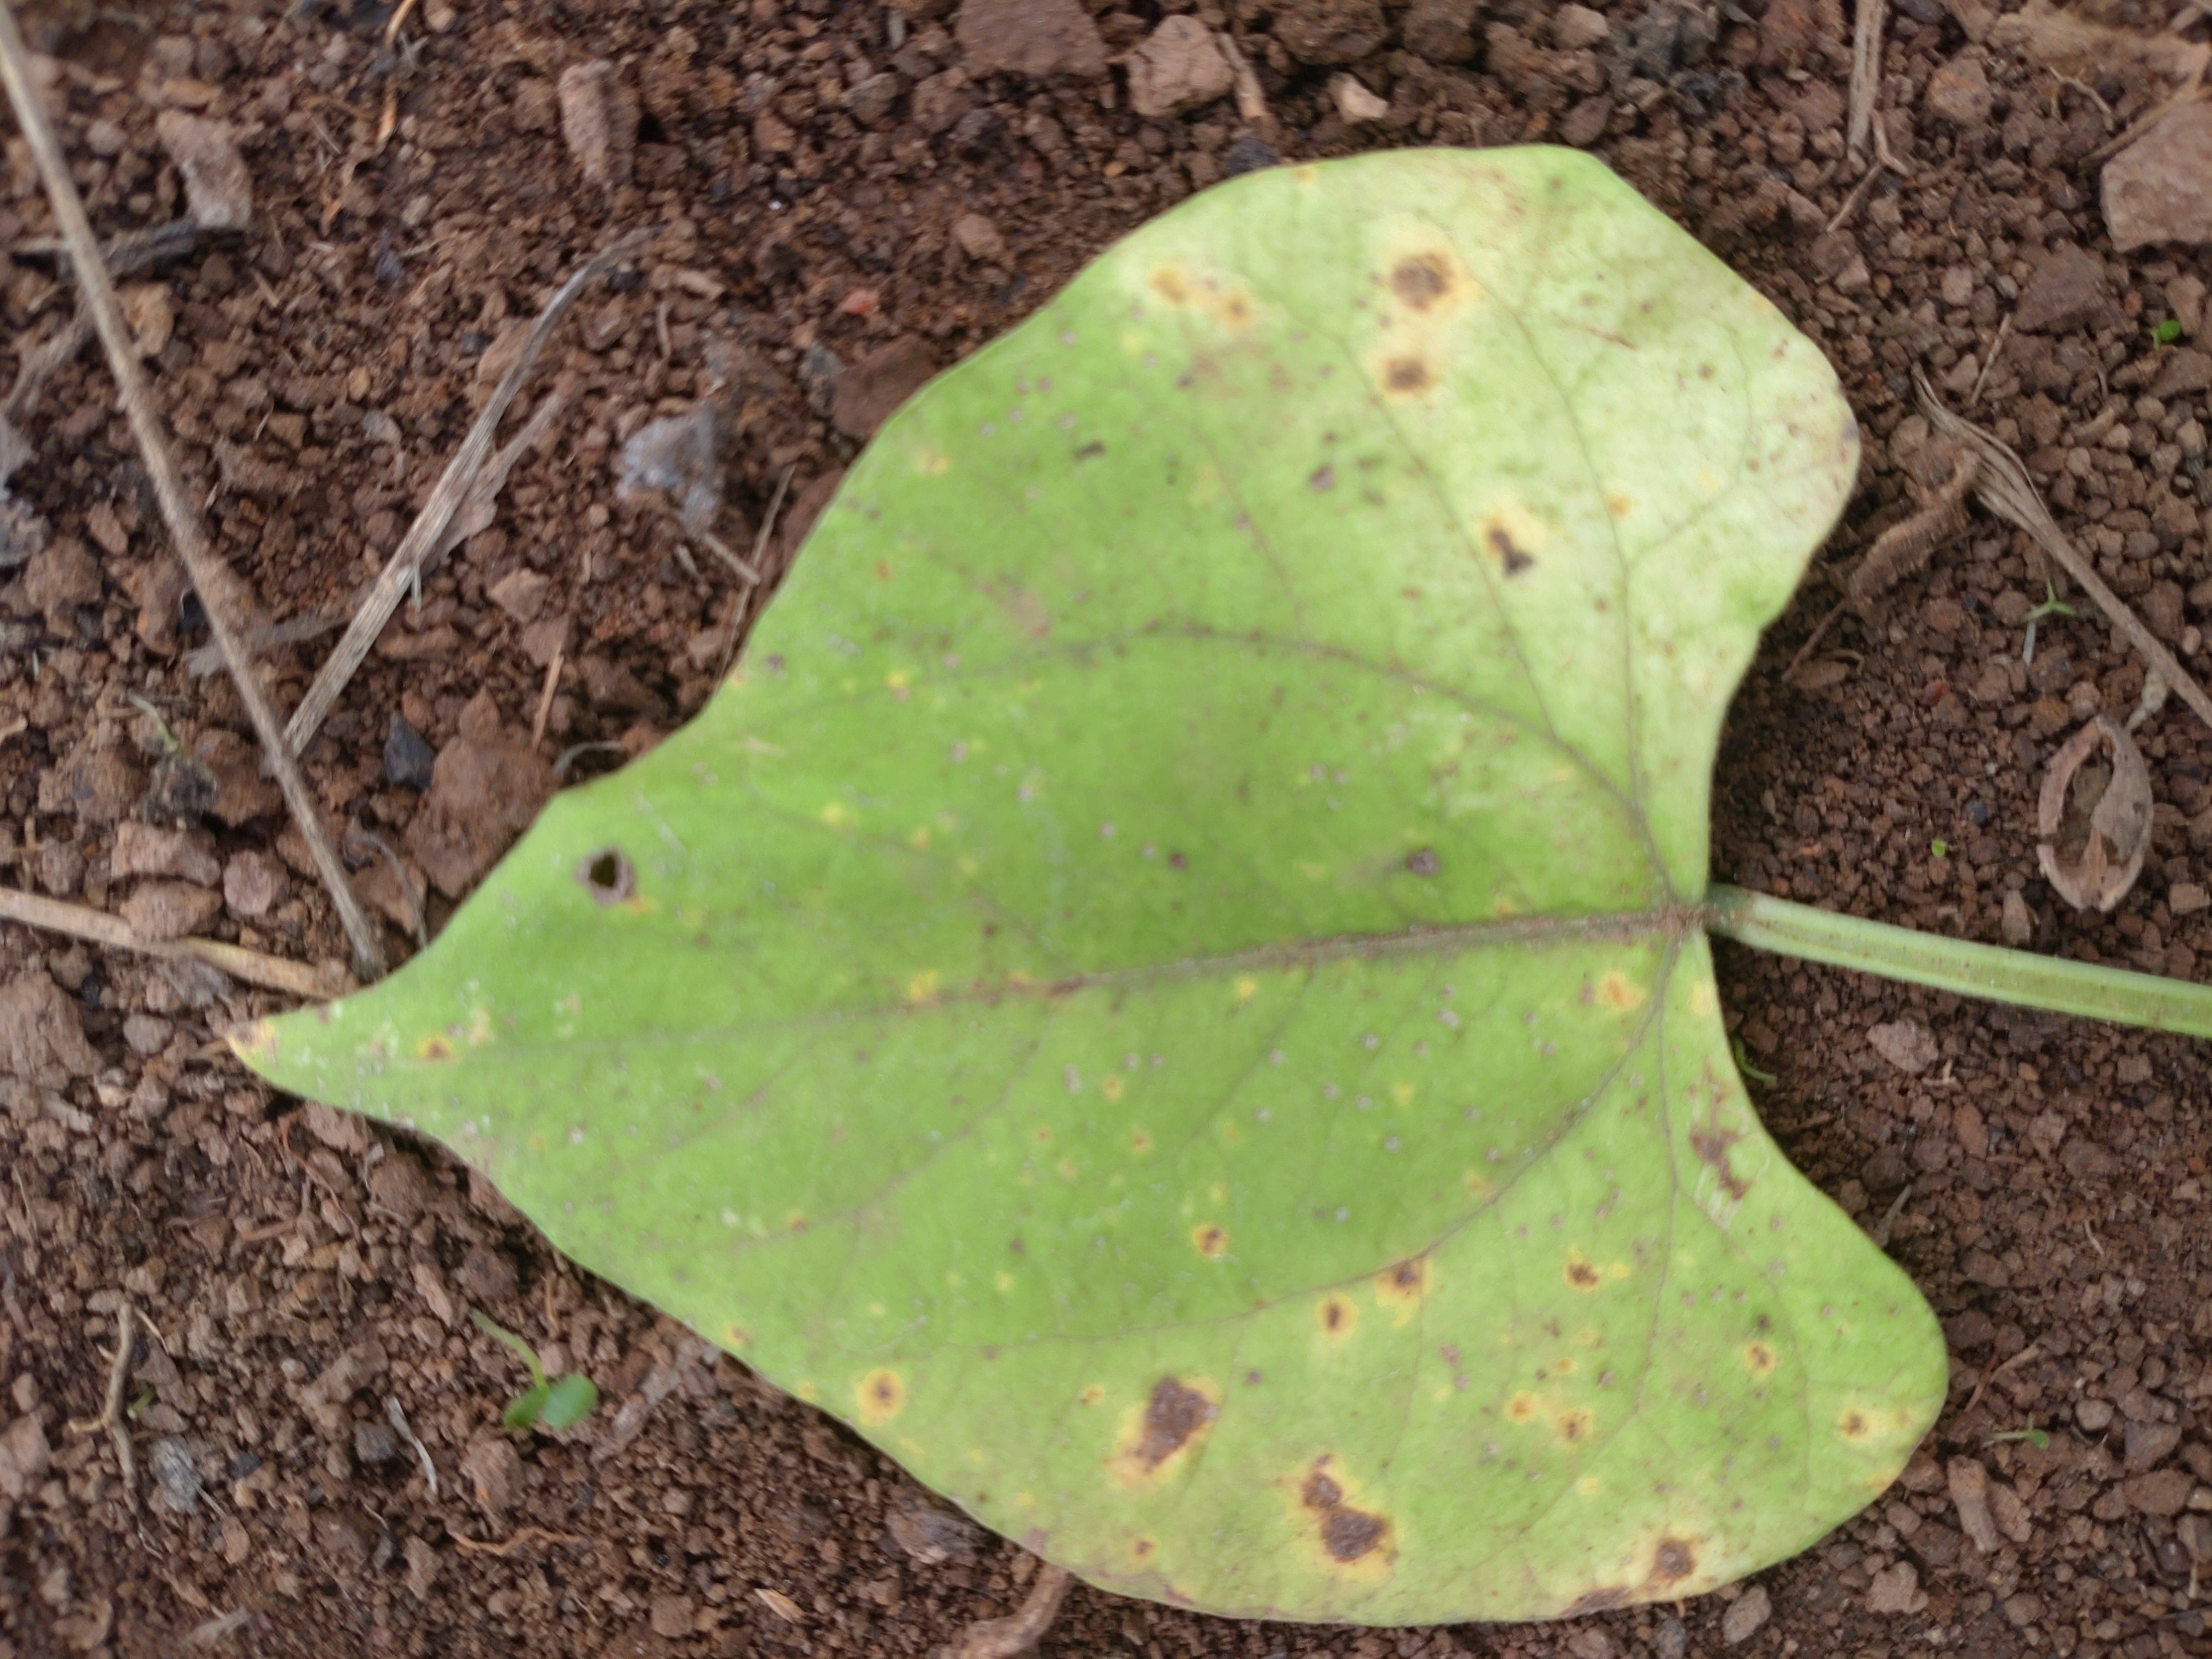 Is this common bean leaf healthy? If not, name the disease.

rust
